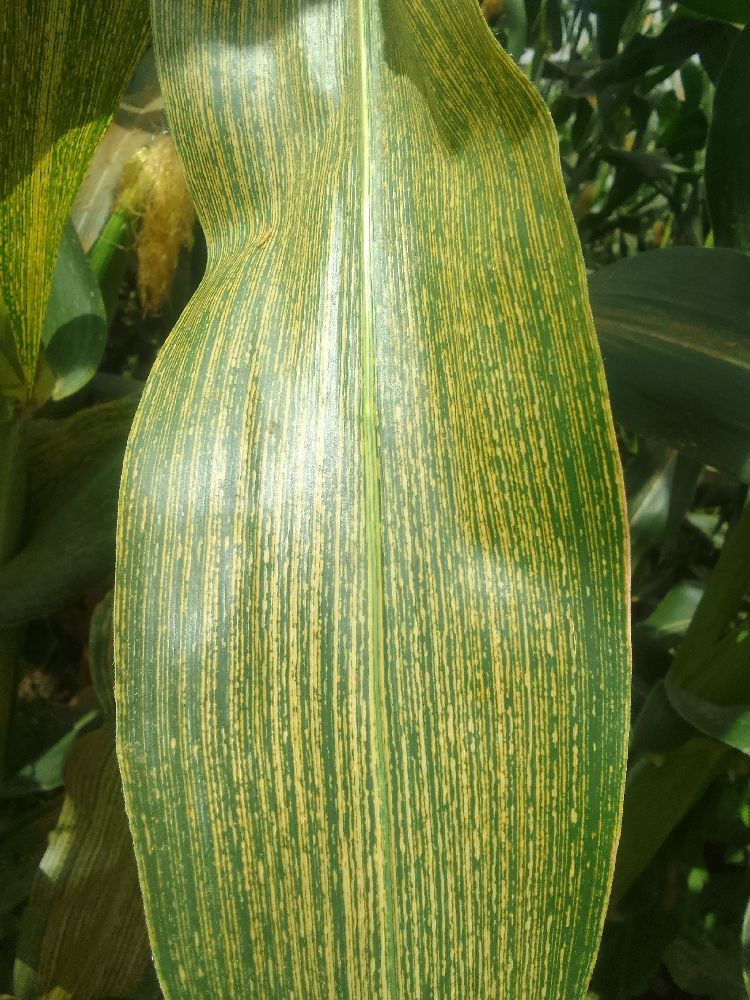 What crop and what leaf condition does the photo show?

maize, maize streak virus
